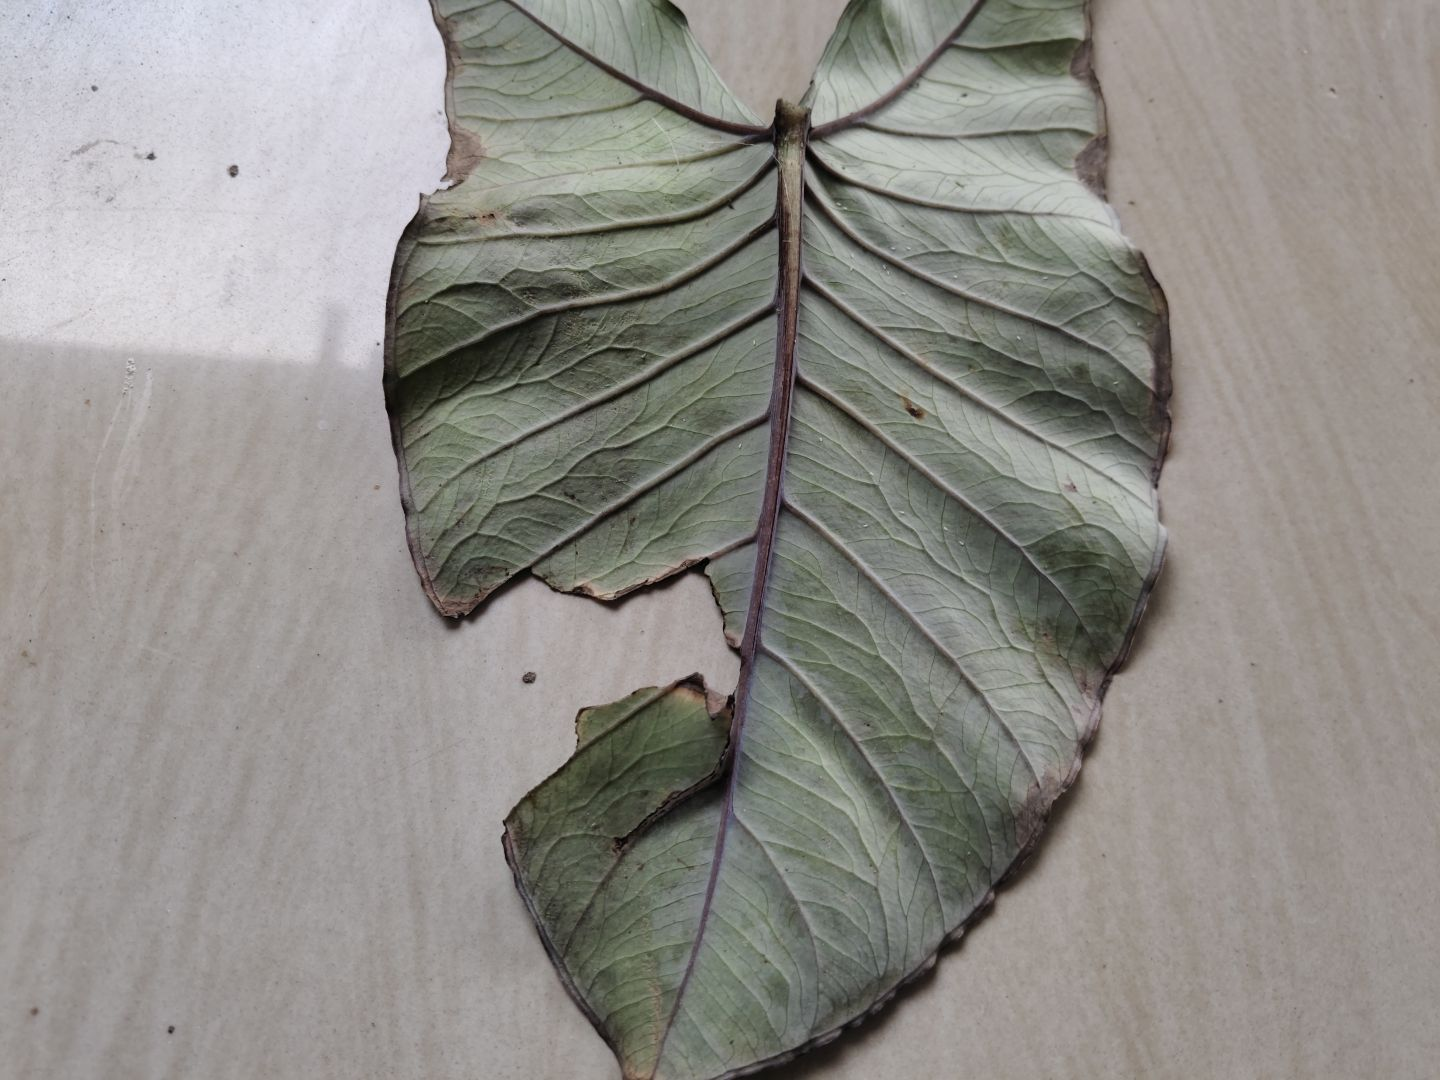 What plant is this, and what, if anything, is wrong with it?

taro, leaf blight
